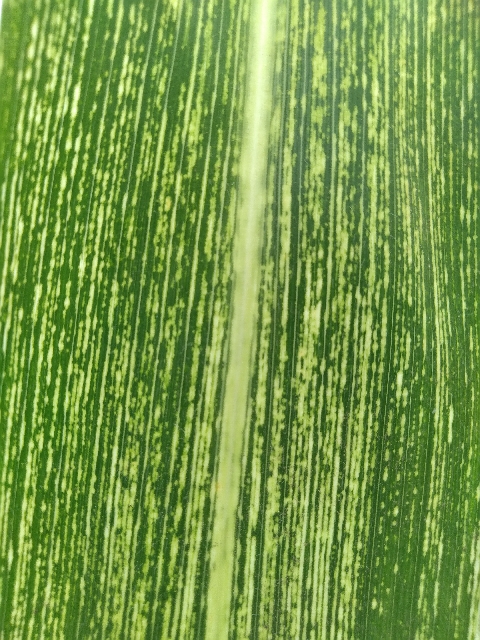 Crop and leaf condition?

maize, maize streak virus
